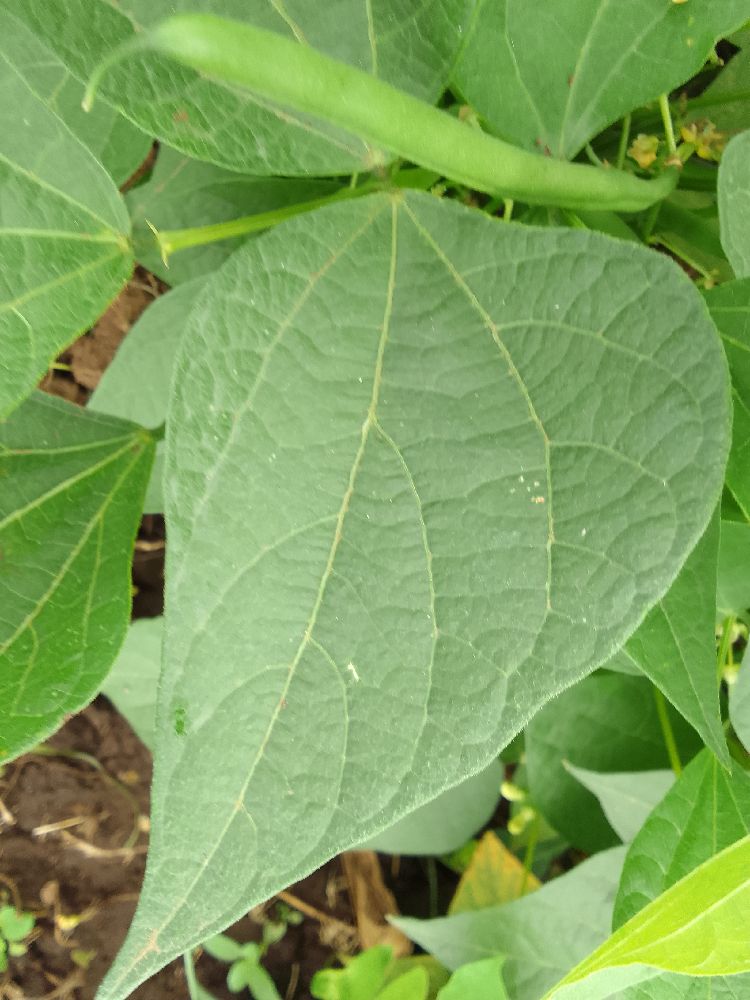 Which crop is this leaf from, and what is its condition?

common bean, healthy
